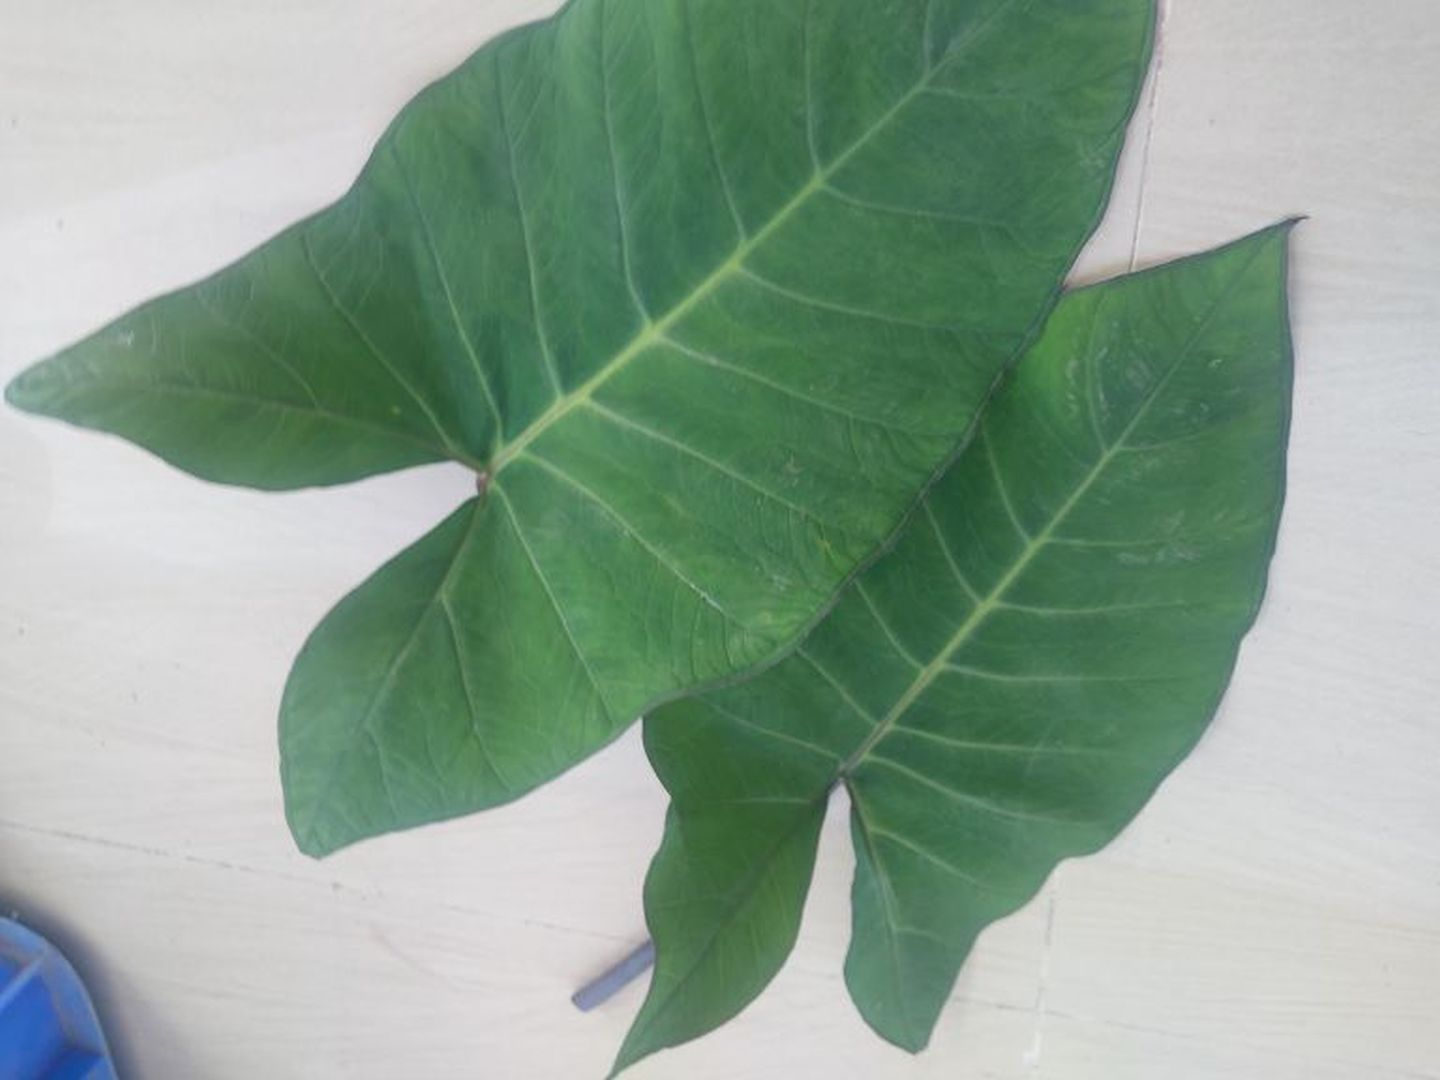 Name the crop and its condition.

taro, healthy
